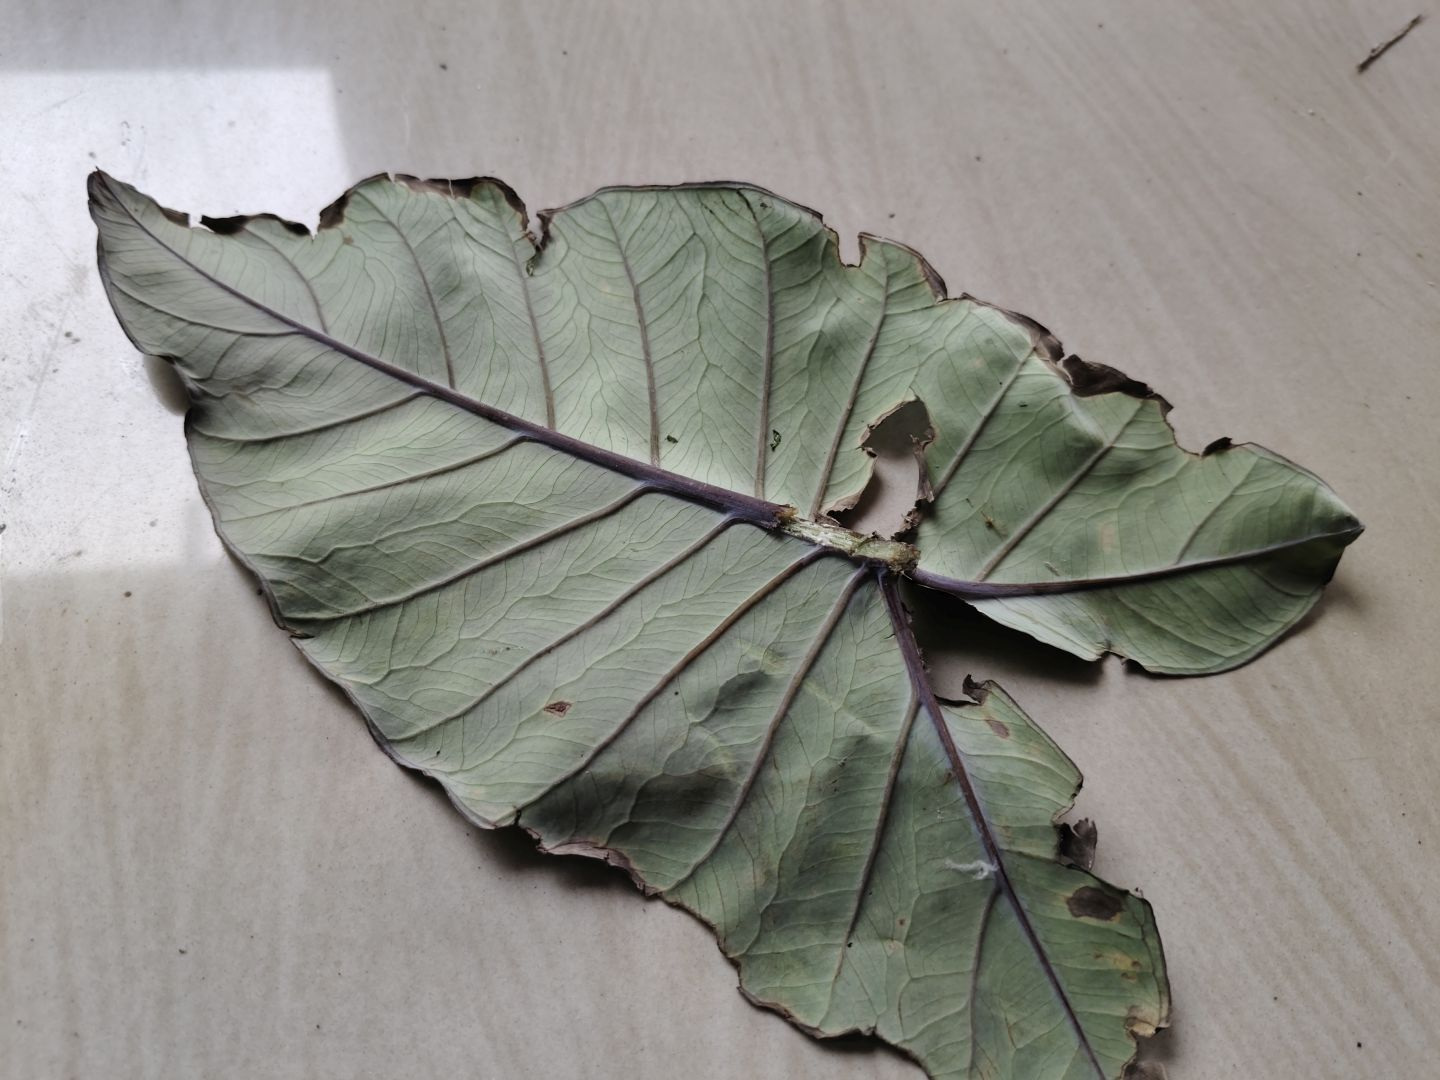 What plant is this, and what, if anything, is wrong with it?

taro, leaf blight
